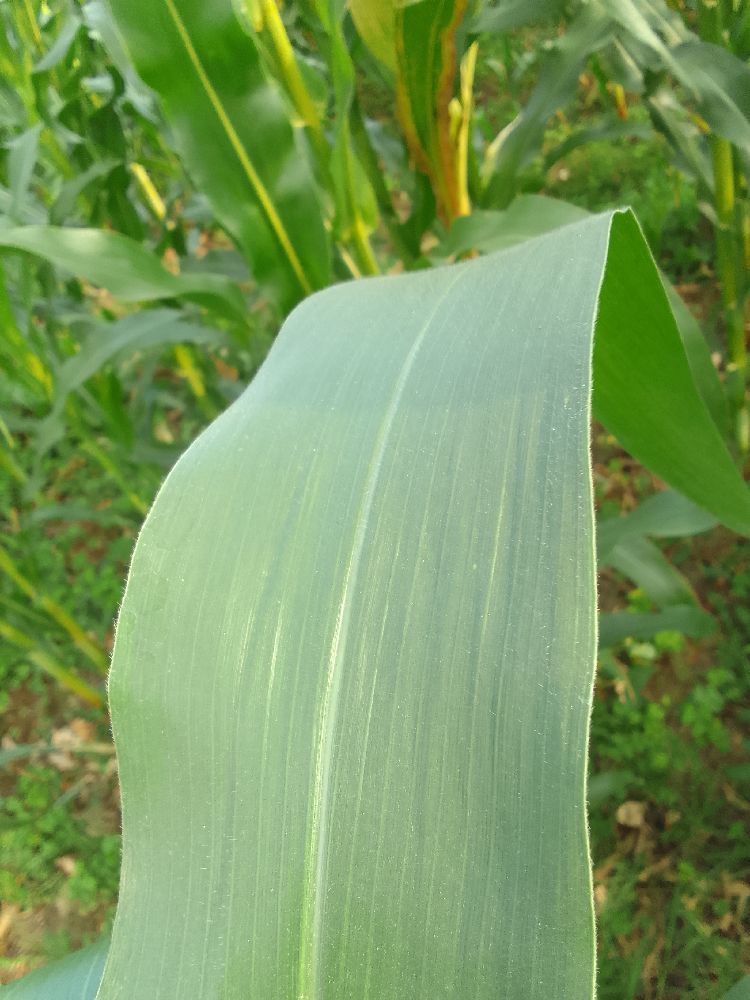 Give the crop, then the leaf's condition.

maize, healthy
